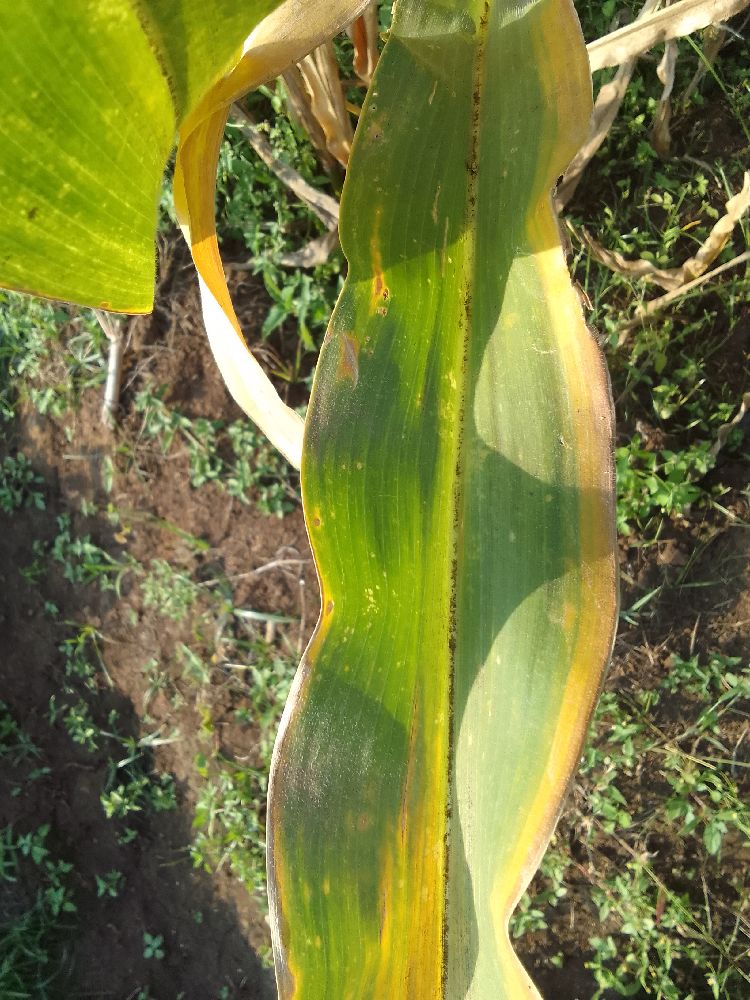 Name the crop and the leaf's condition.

maize, maize lethal necrosis
